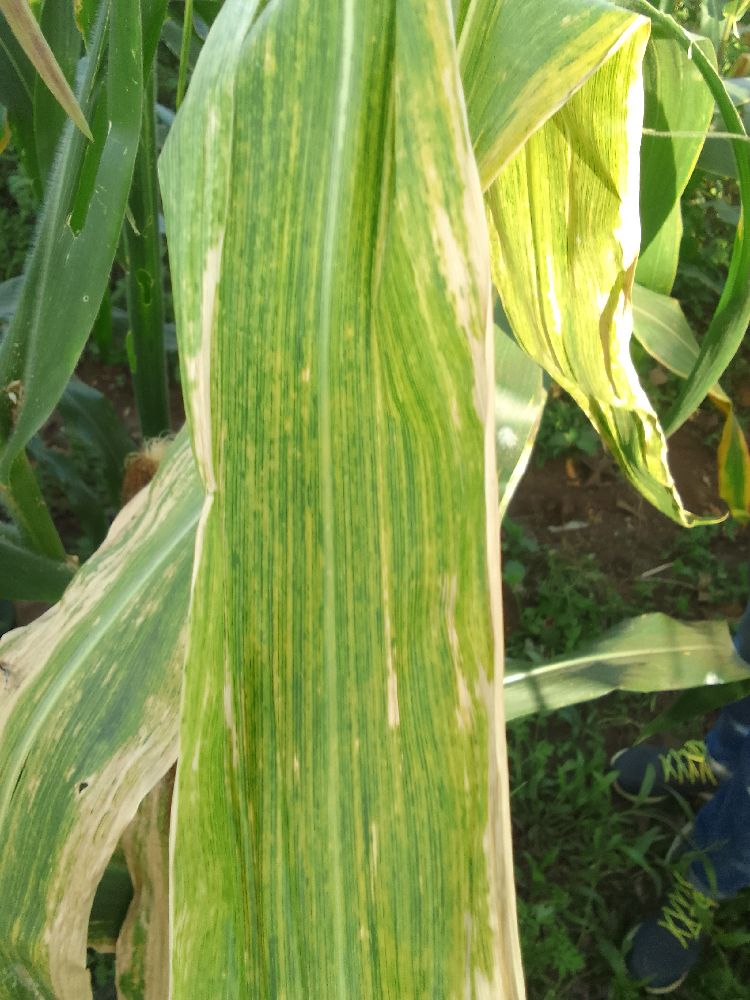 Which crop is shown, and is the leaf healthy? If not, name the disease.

maize, maize lethal necrosis
